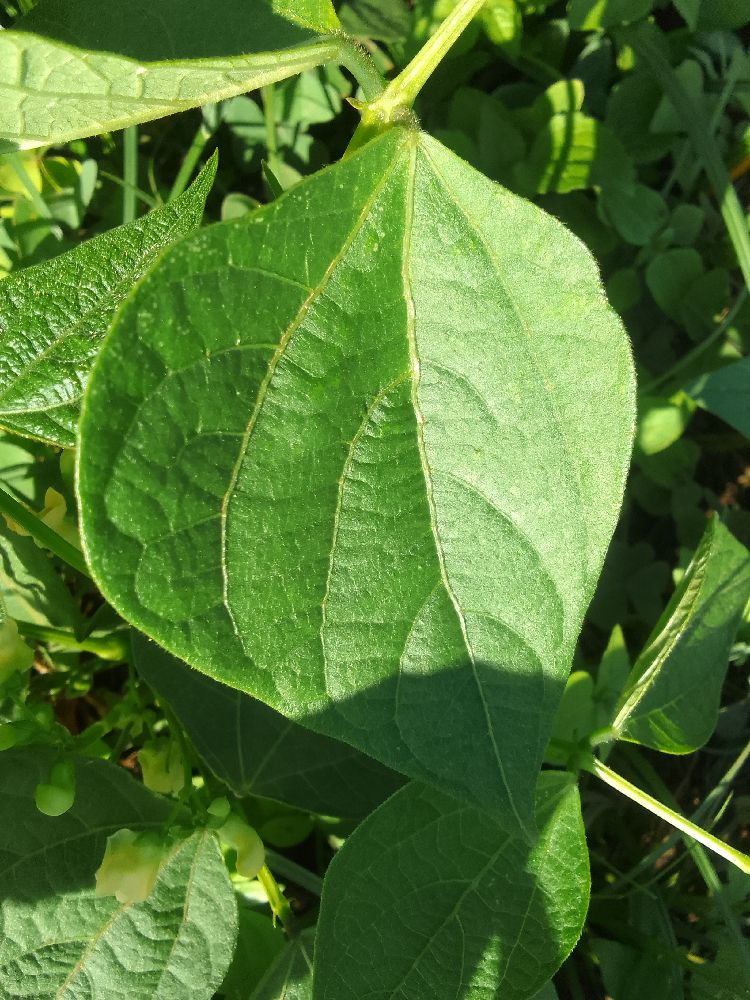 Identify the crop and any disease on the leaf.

common bean, healthy
